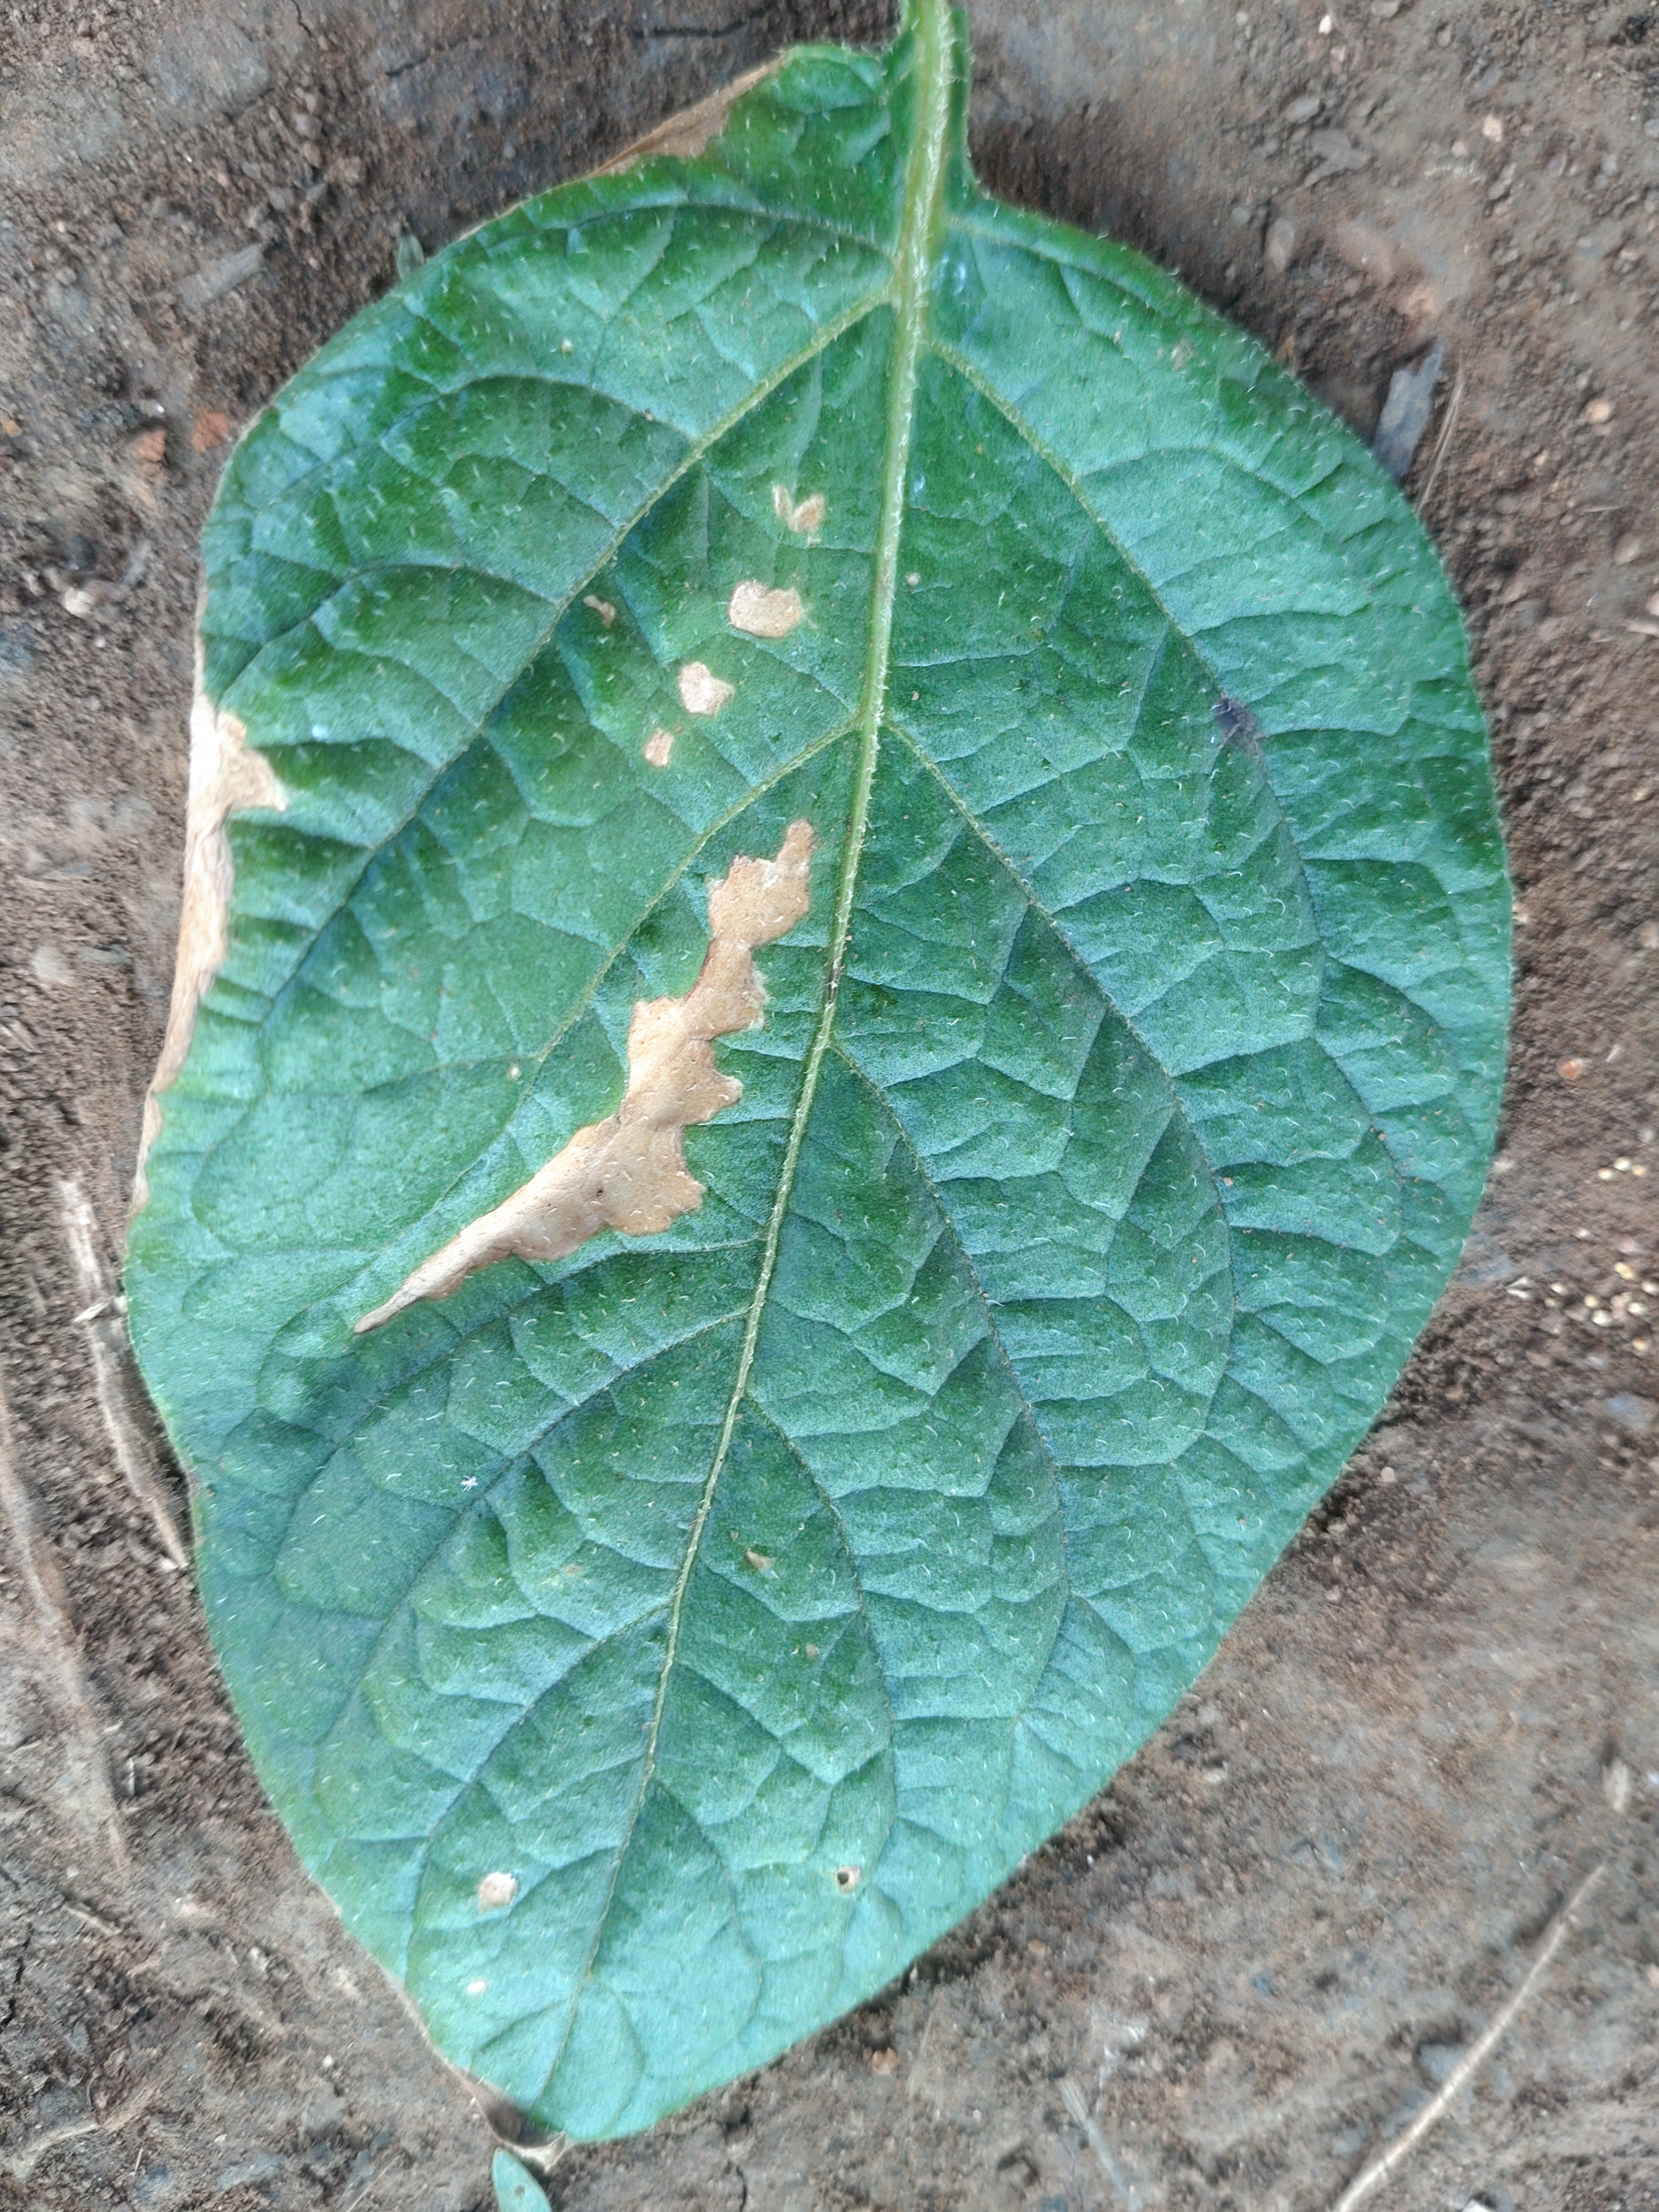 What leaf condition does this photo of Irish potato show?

early blight
